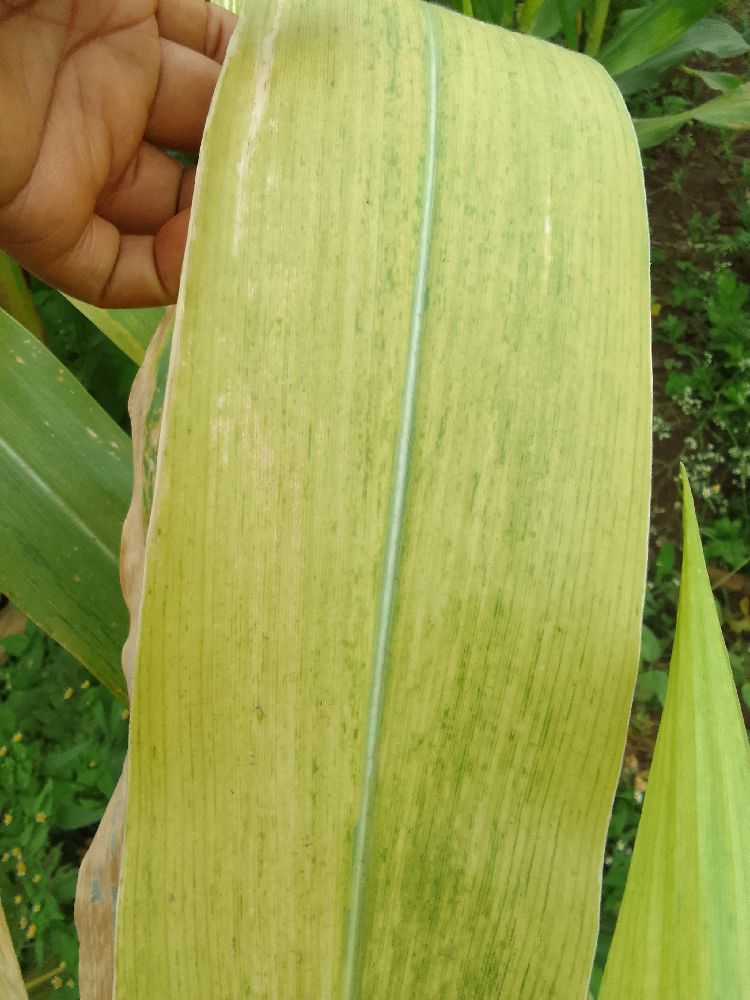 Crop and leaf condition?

maize, maize lethal necrosis
